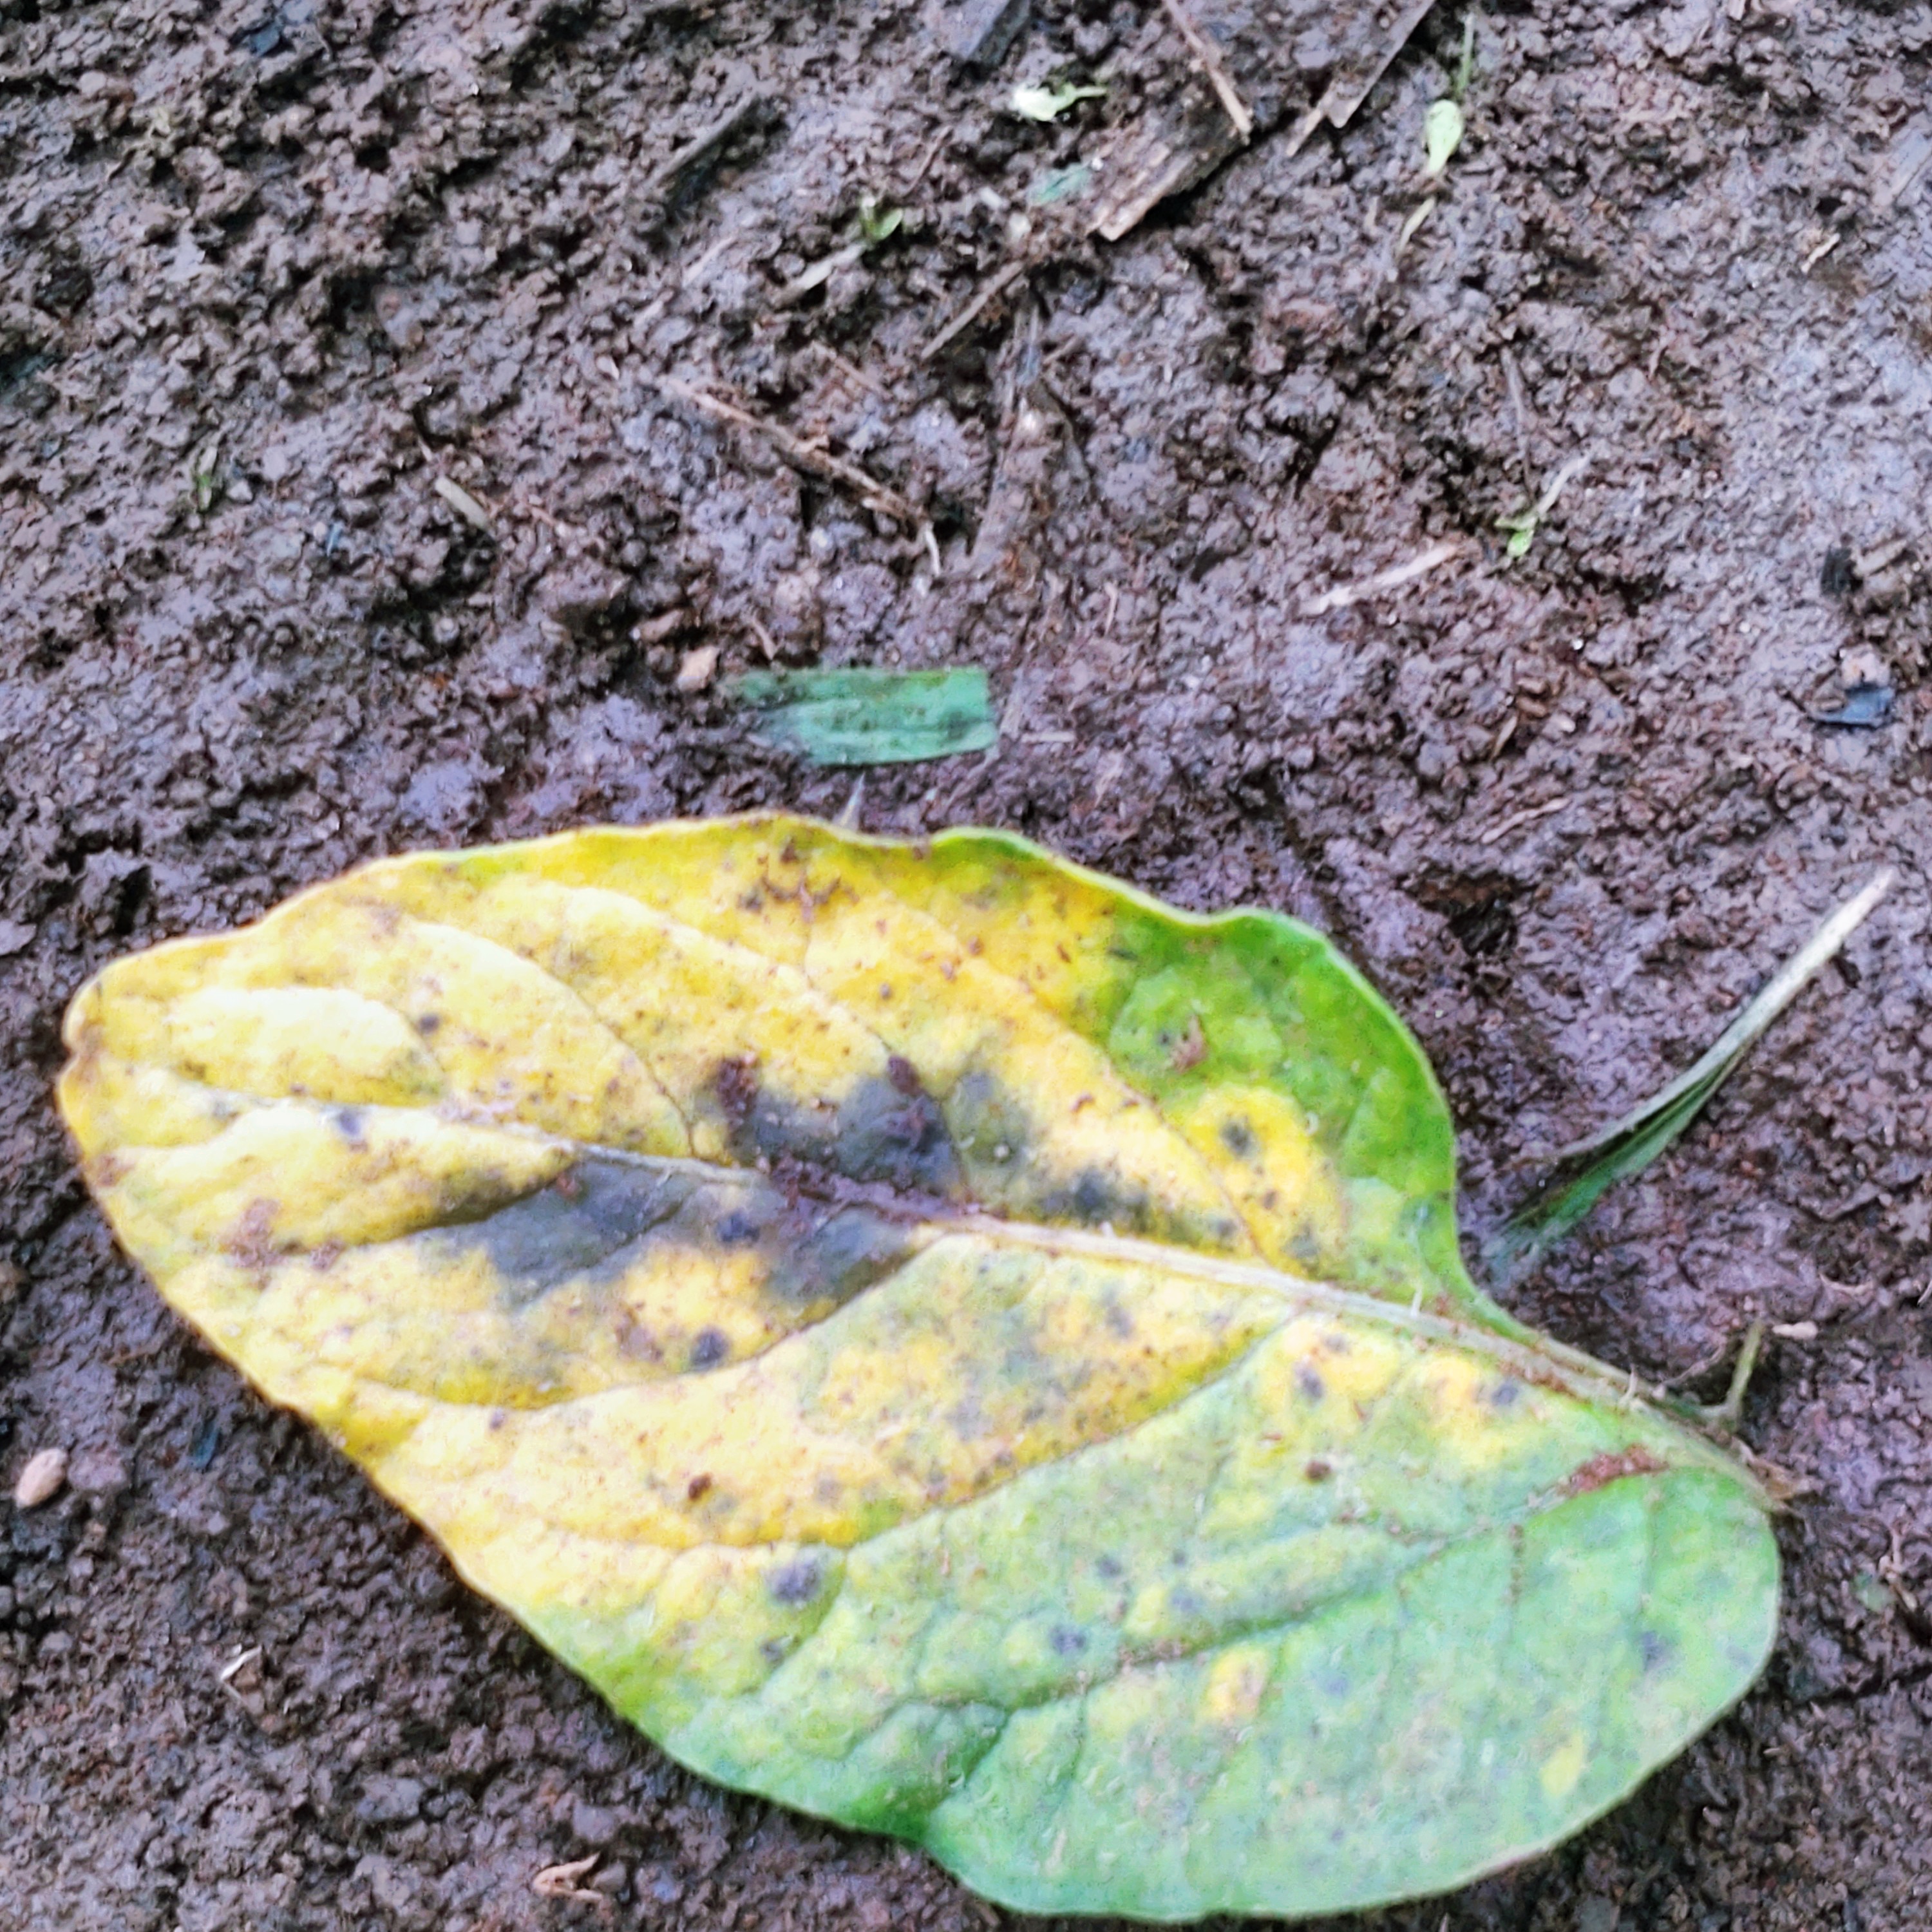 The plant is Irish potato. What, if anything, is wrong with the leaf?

late blight
